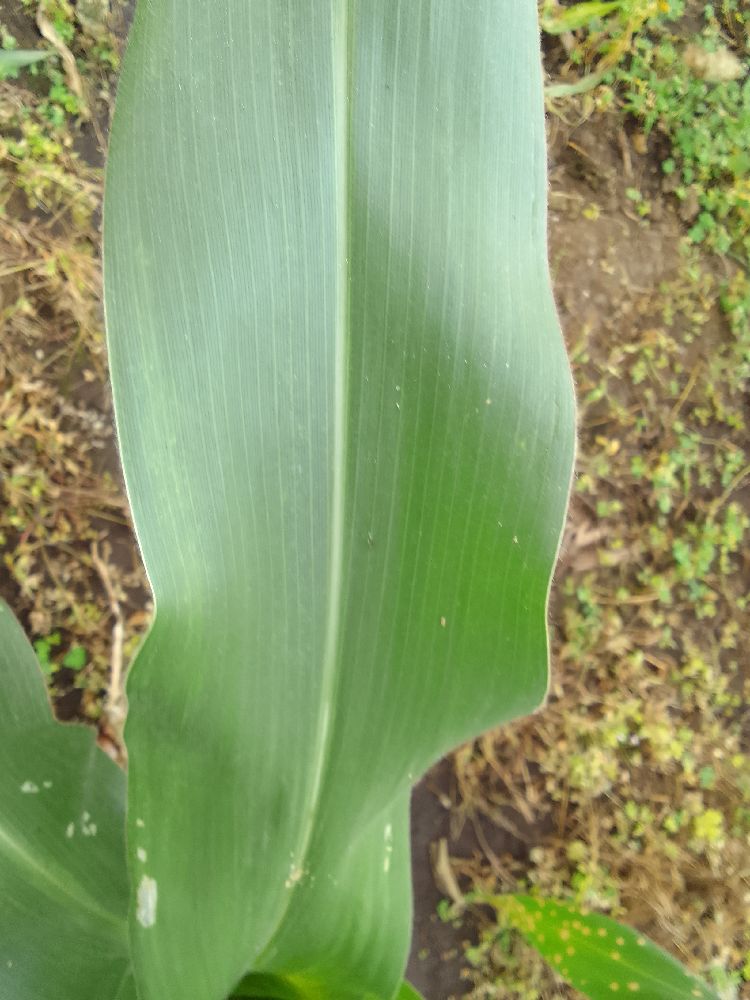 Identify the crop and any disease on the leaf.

maize, healthy
